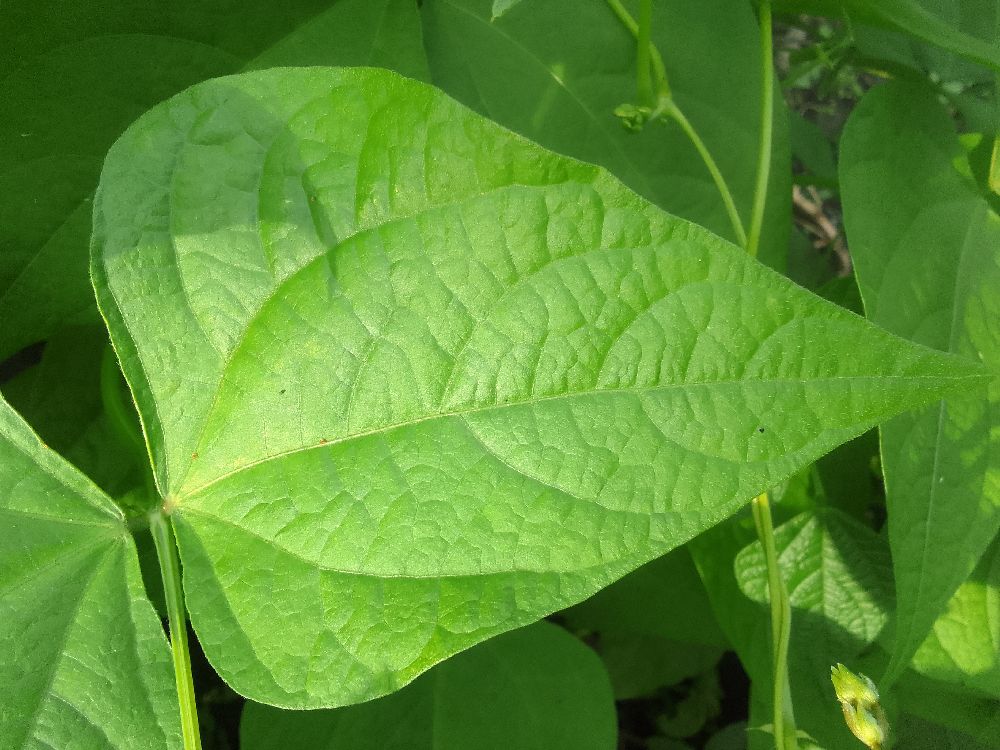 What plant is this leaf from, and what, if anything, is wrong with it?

common bean, healthy
